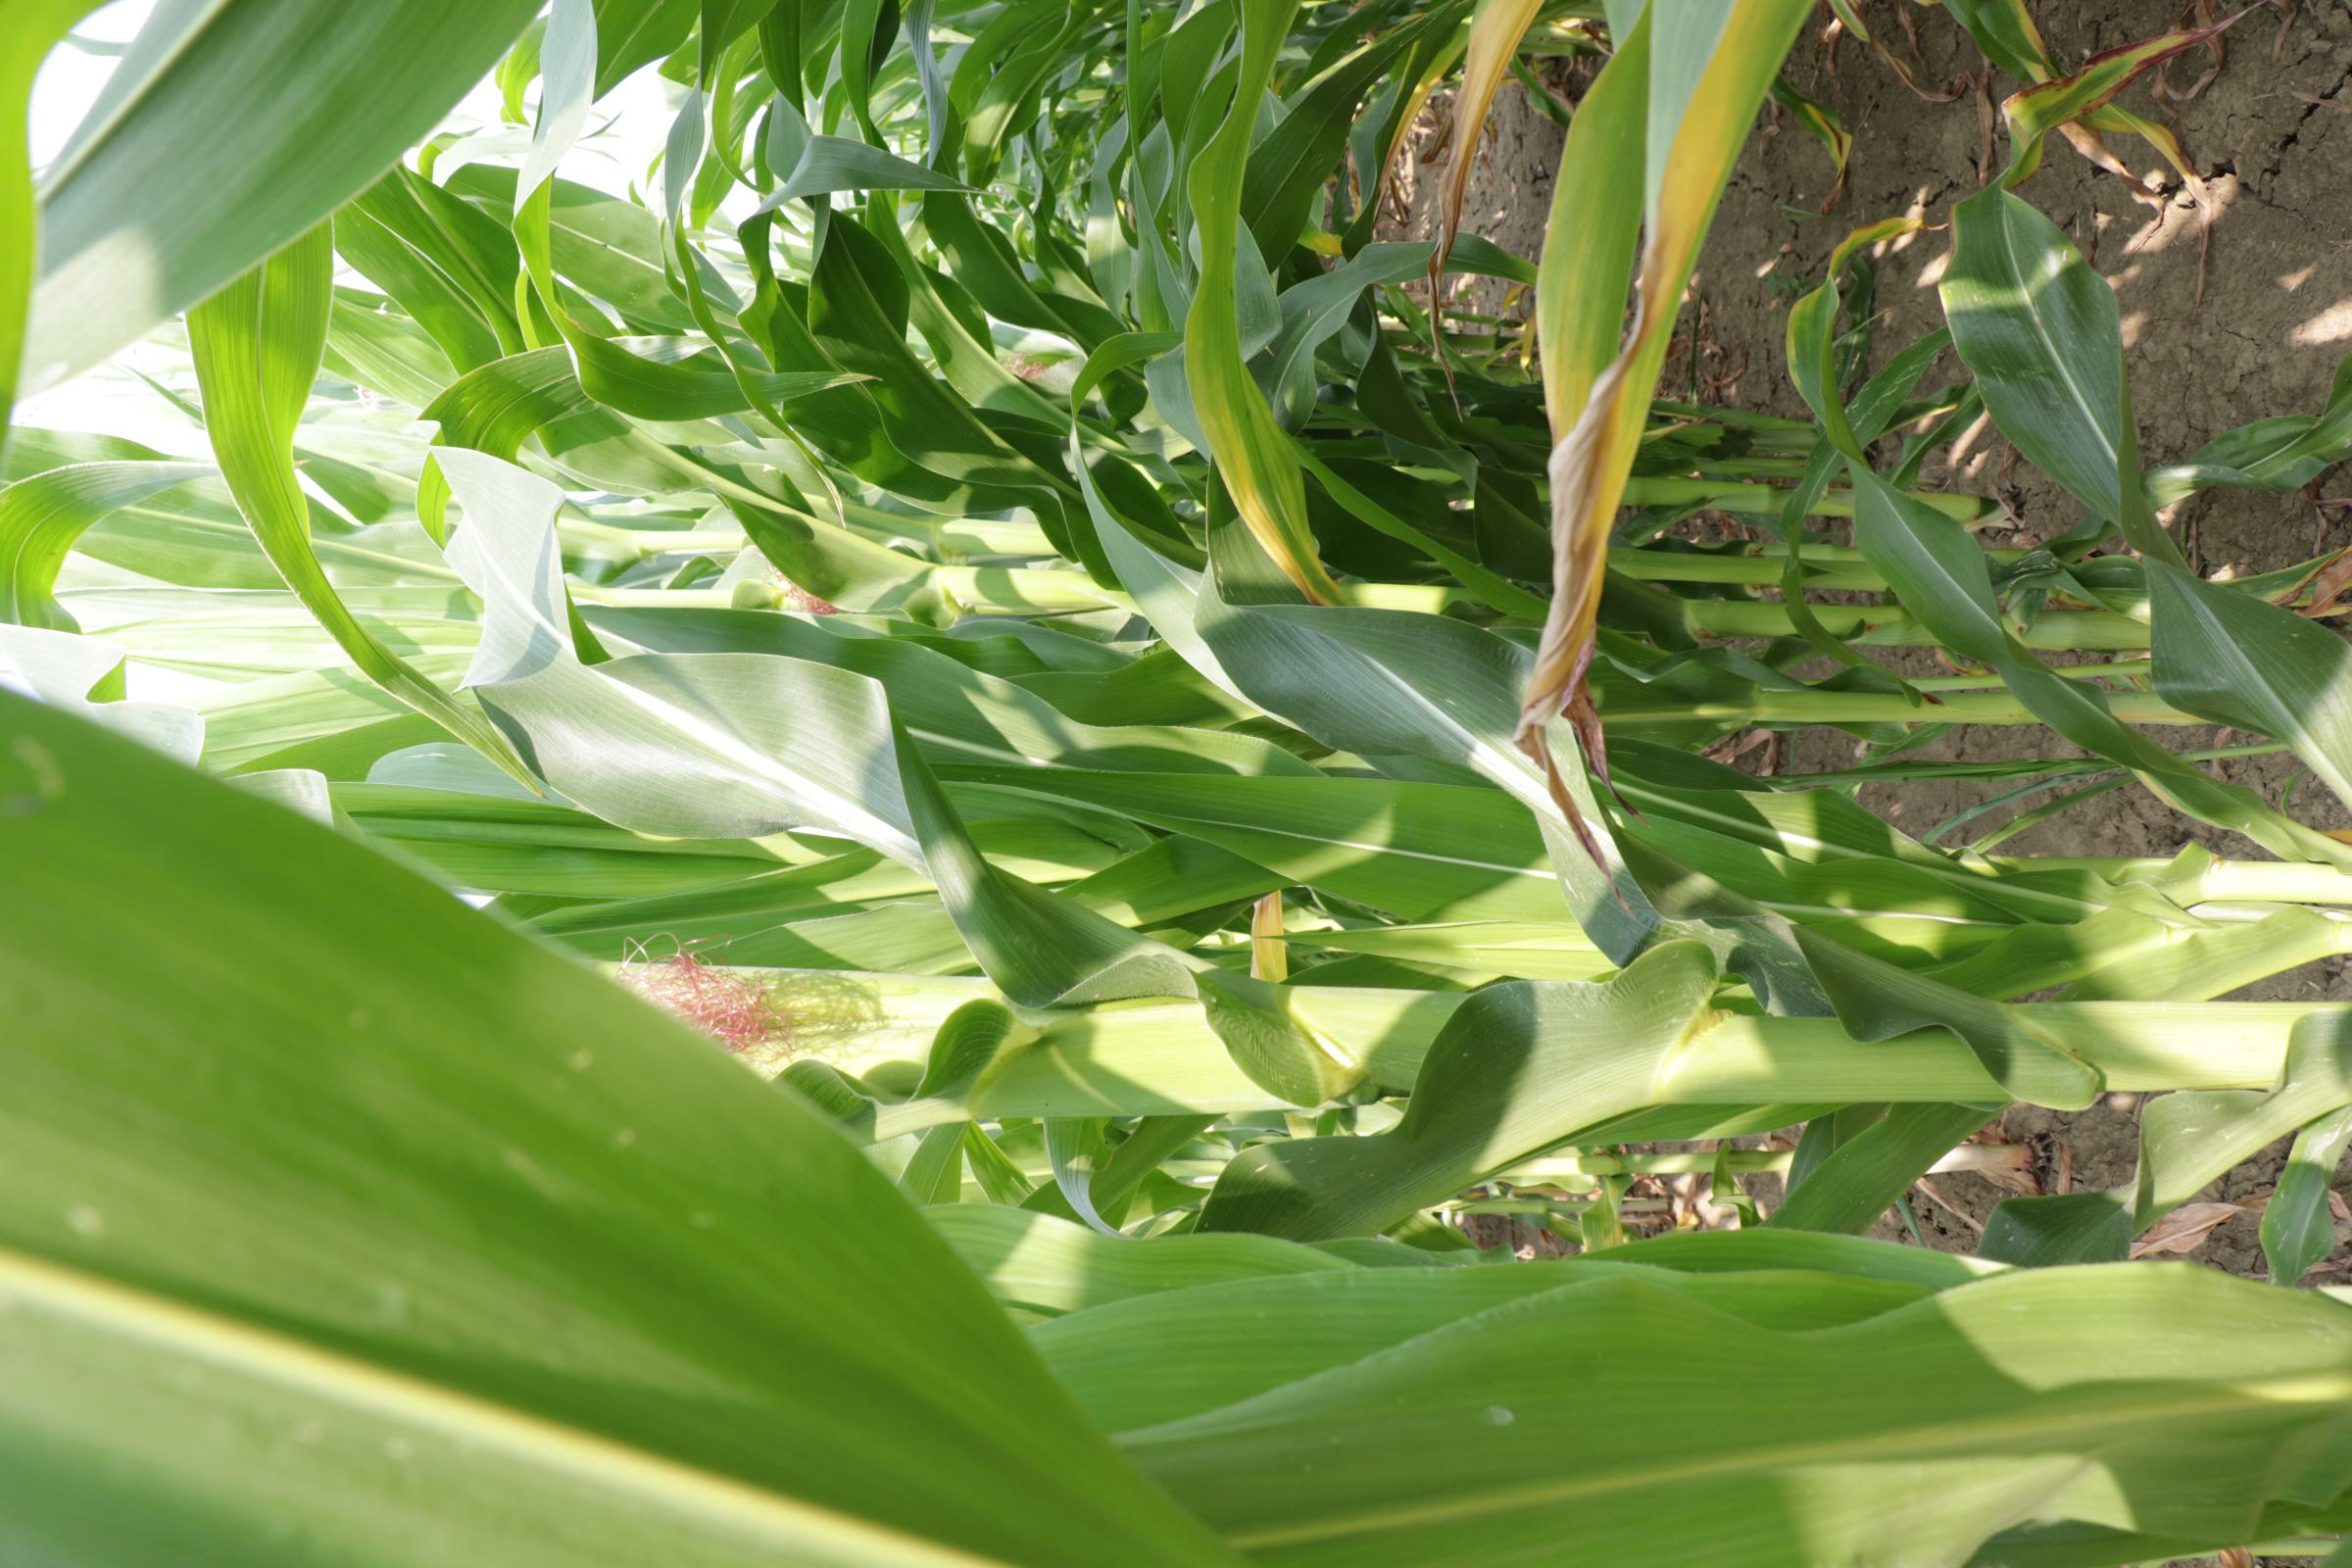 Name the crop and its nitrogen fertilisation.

maize, full nitrogen fertilisation
